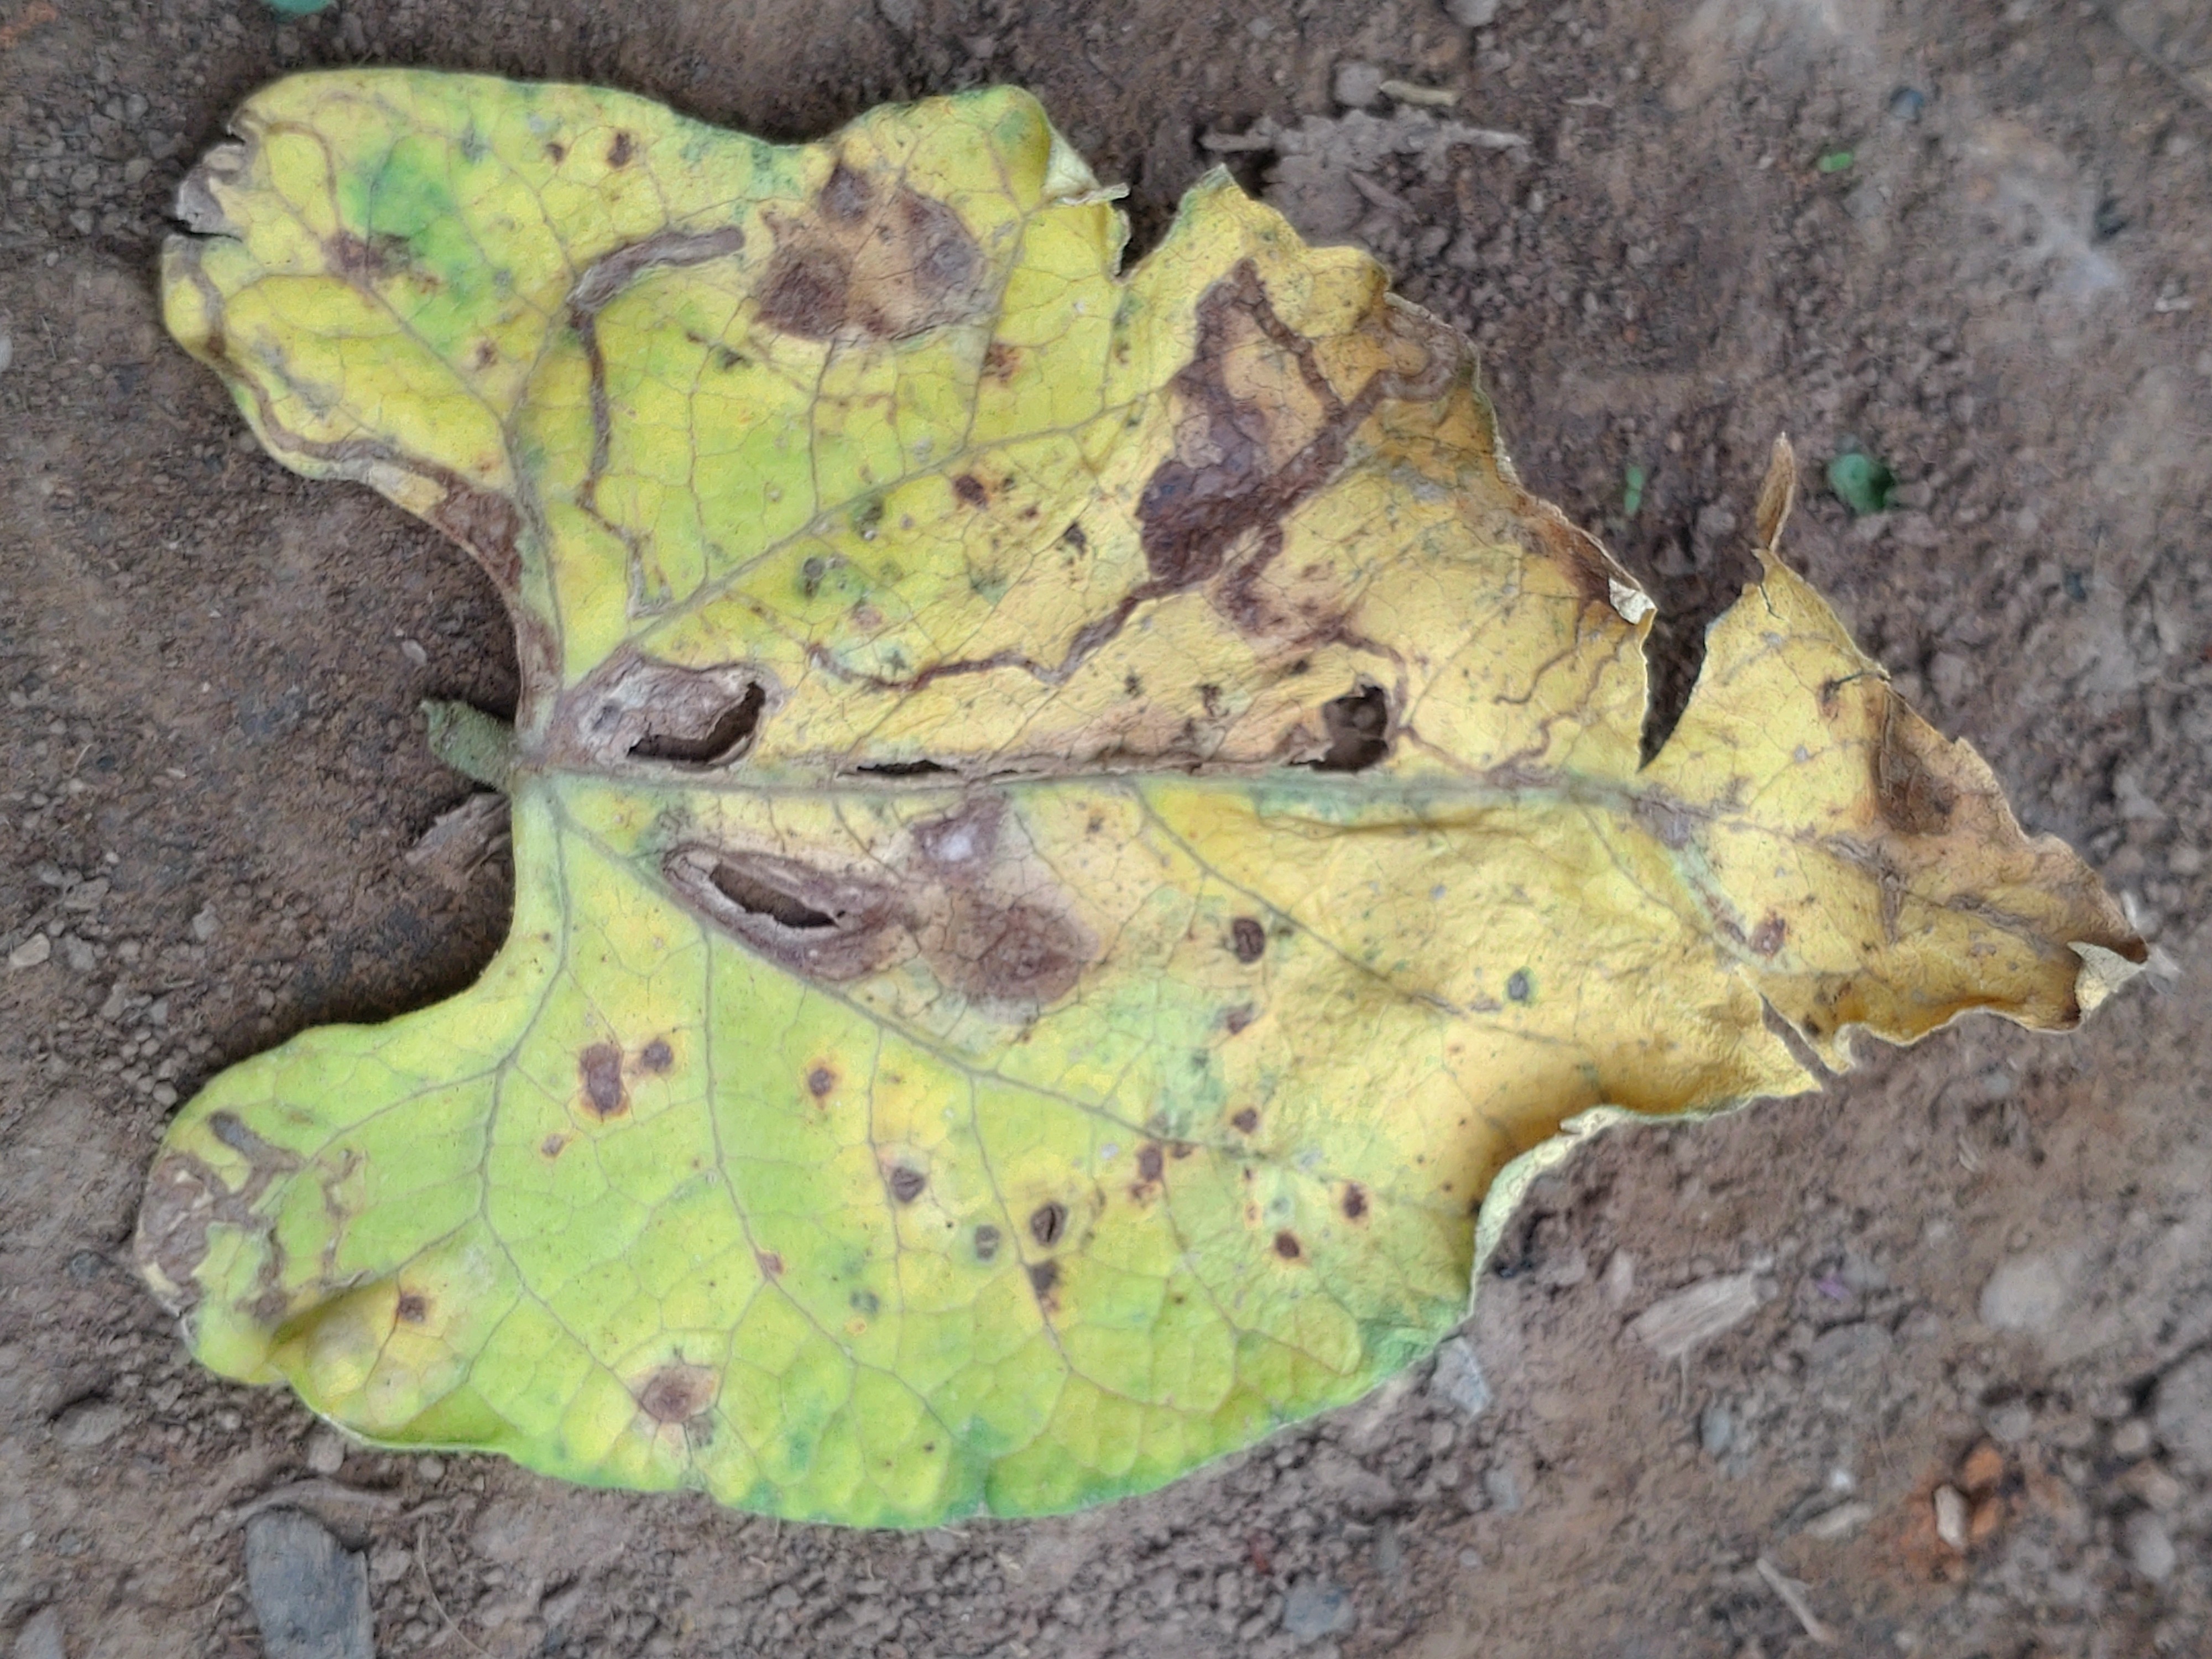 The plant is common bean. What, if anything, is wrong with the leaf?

anthracnose
